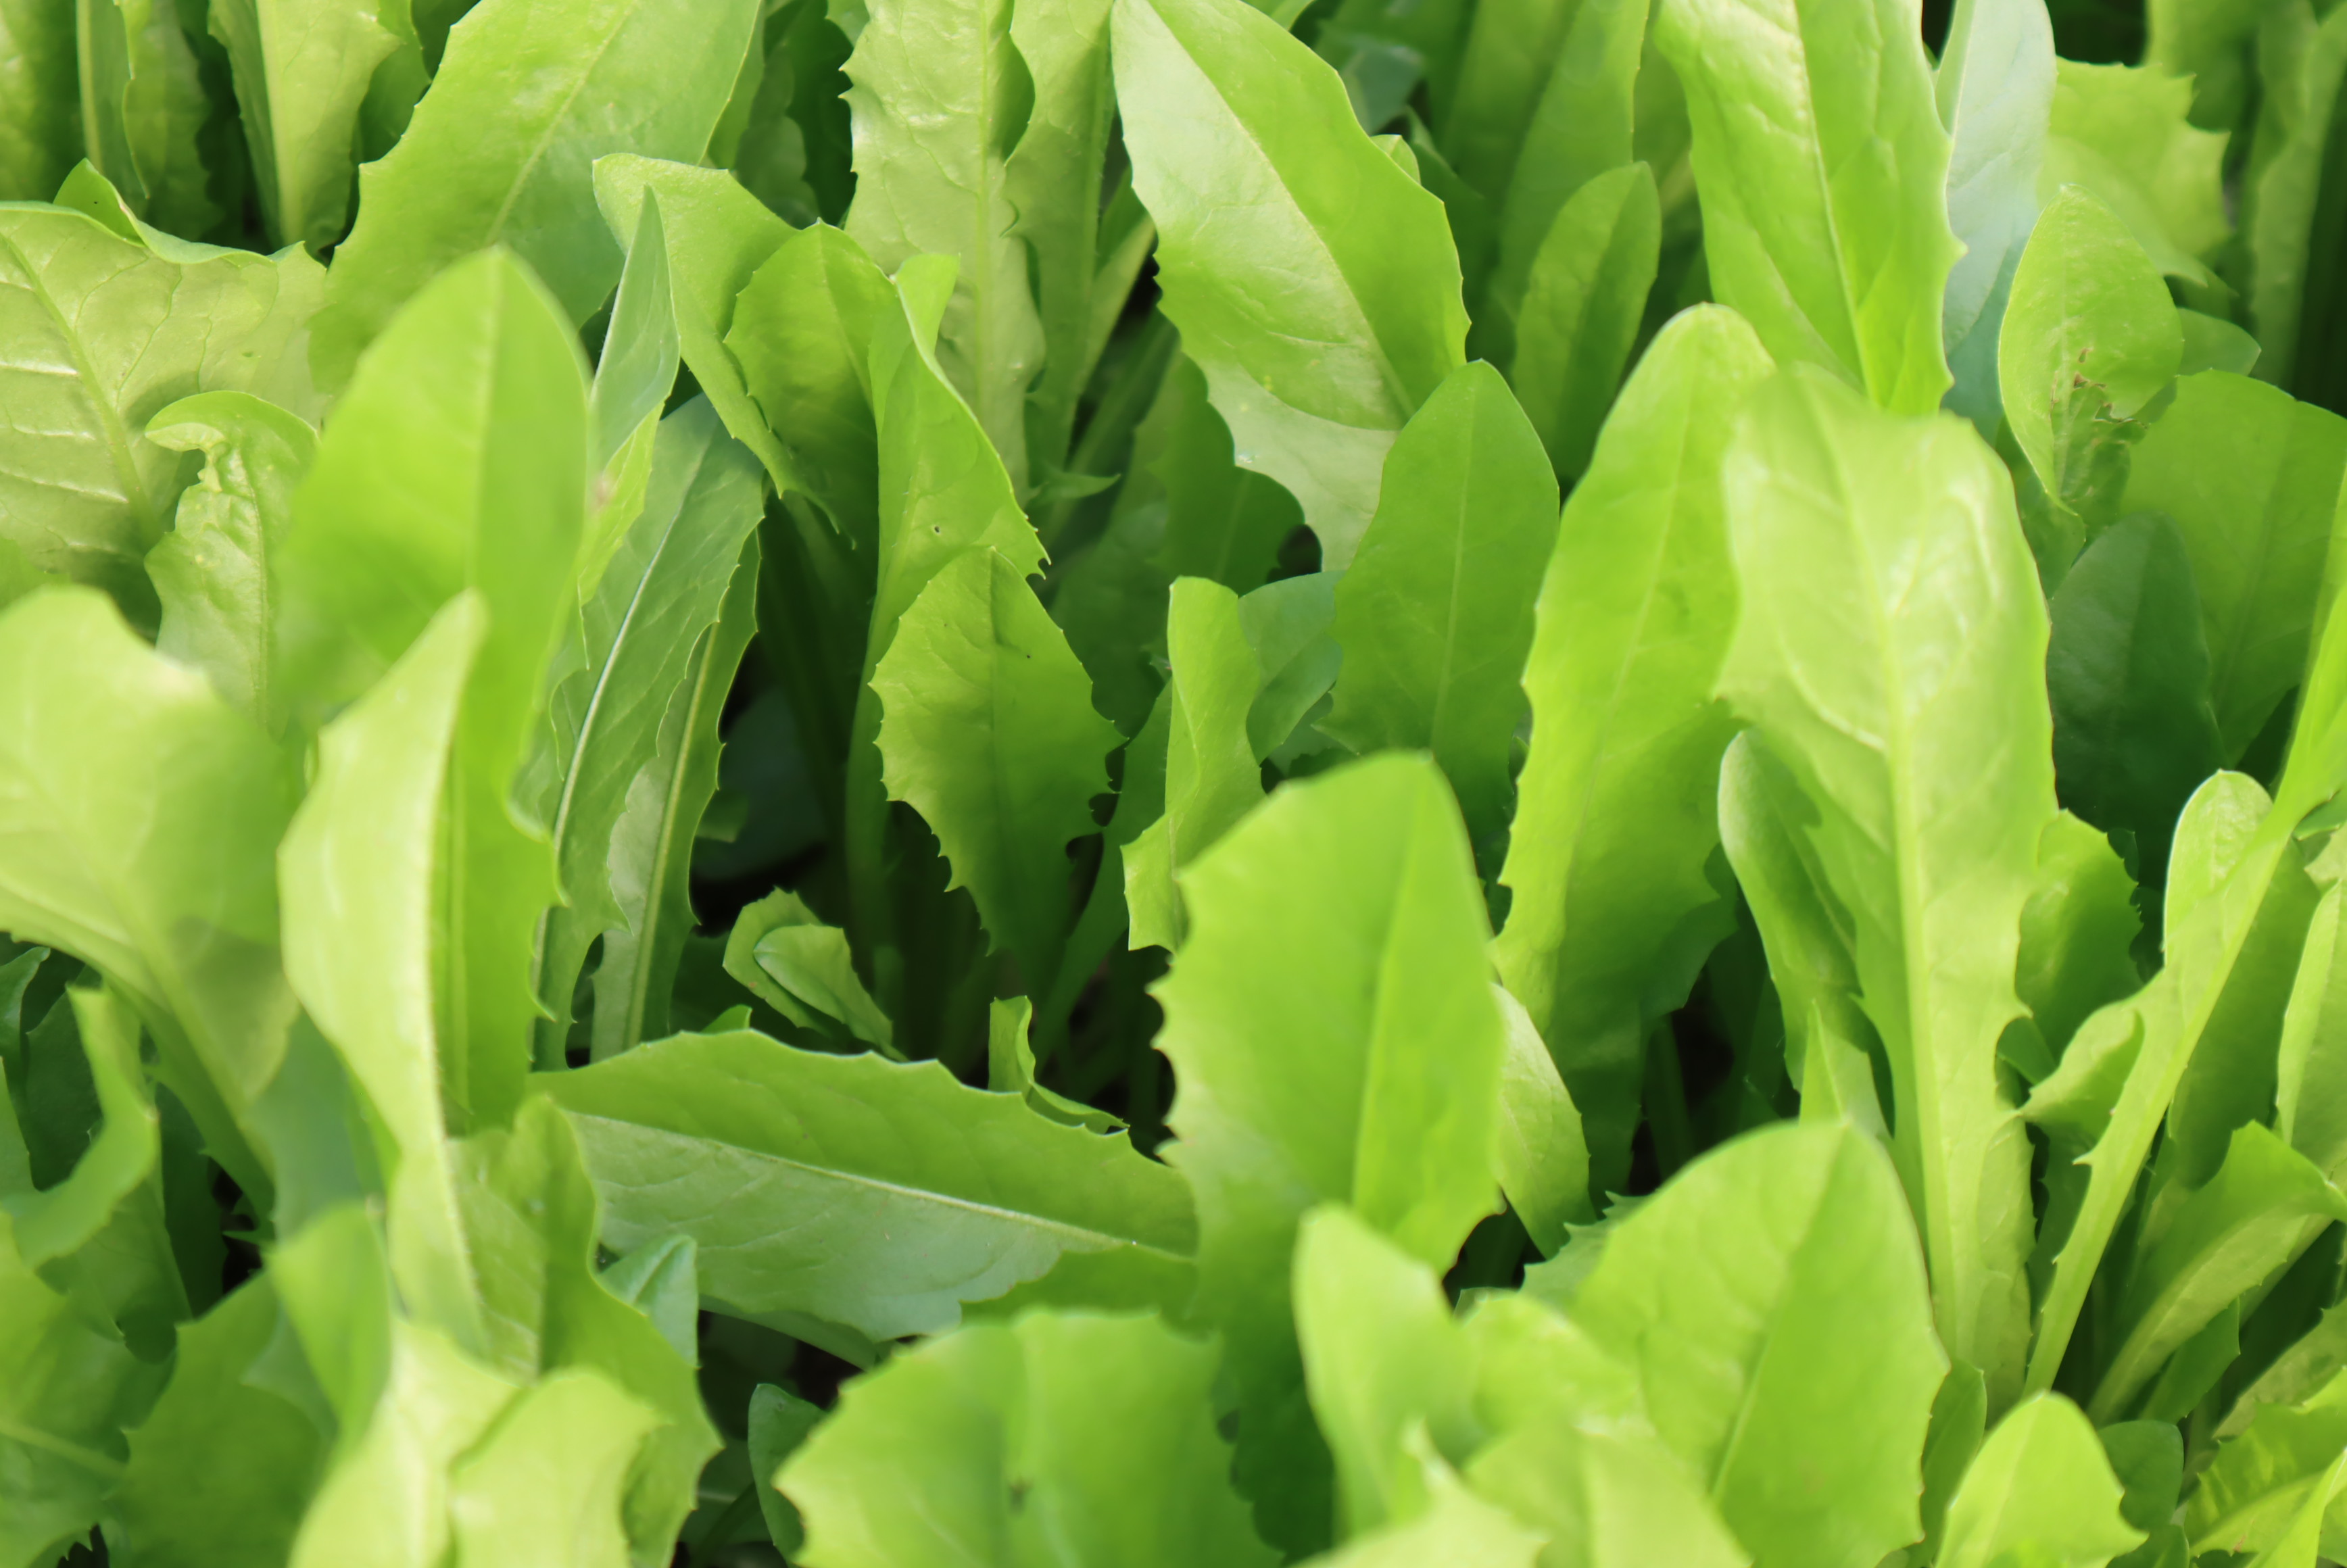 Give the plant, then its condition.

chicory, healthy
